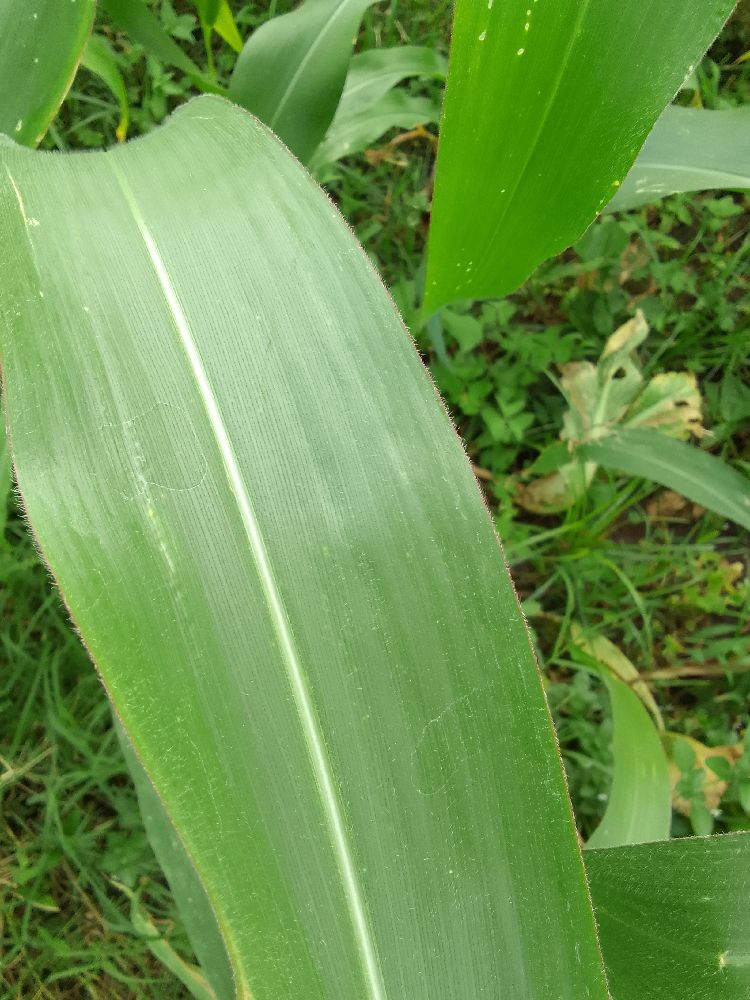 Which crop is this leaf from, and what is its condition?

maize, healthy
